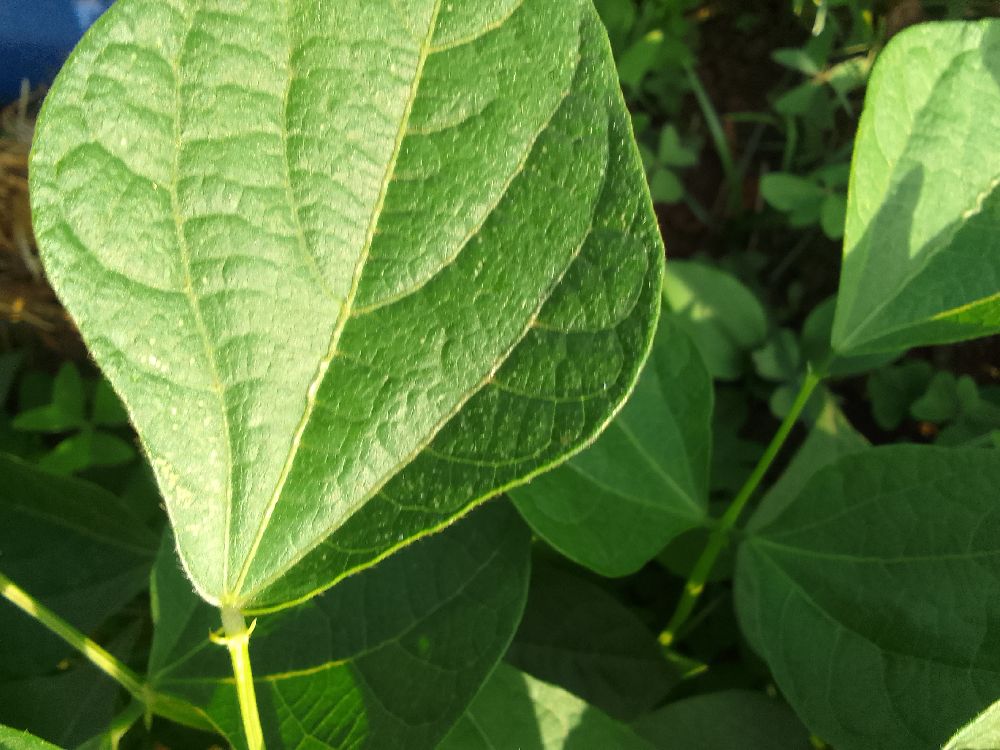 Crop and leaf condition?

common bean, healthy
